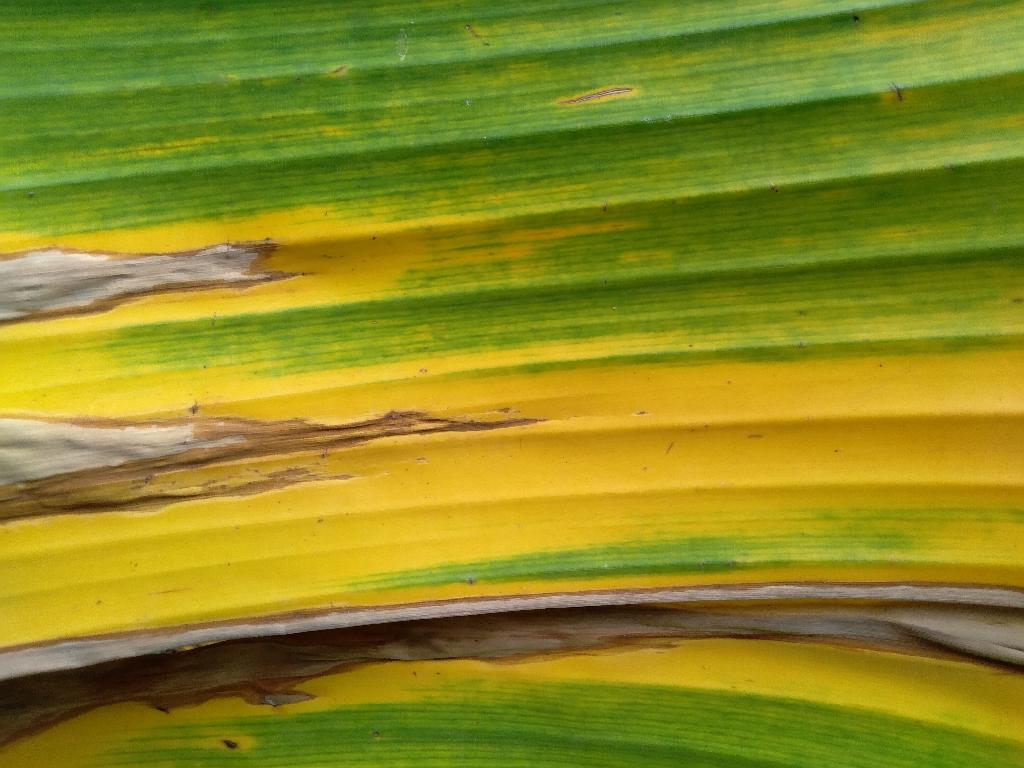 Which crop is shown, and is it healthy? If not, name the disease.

banana, fusarium wilt race 1
